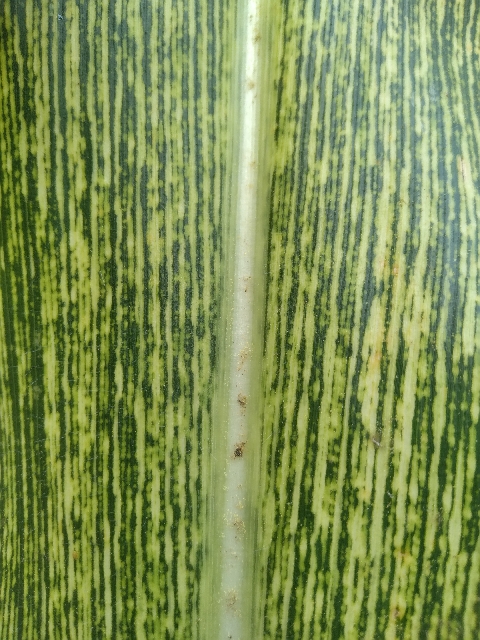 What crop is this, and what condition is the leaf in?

maize, maize streak virus
